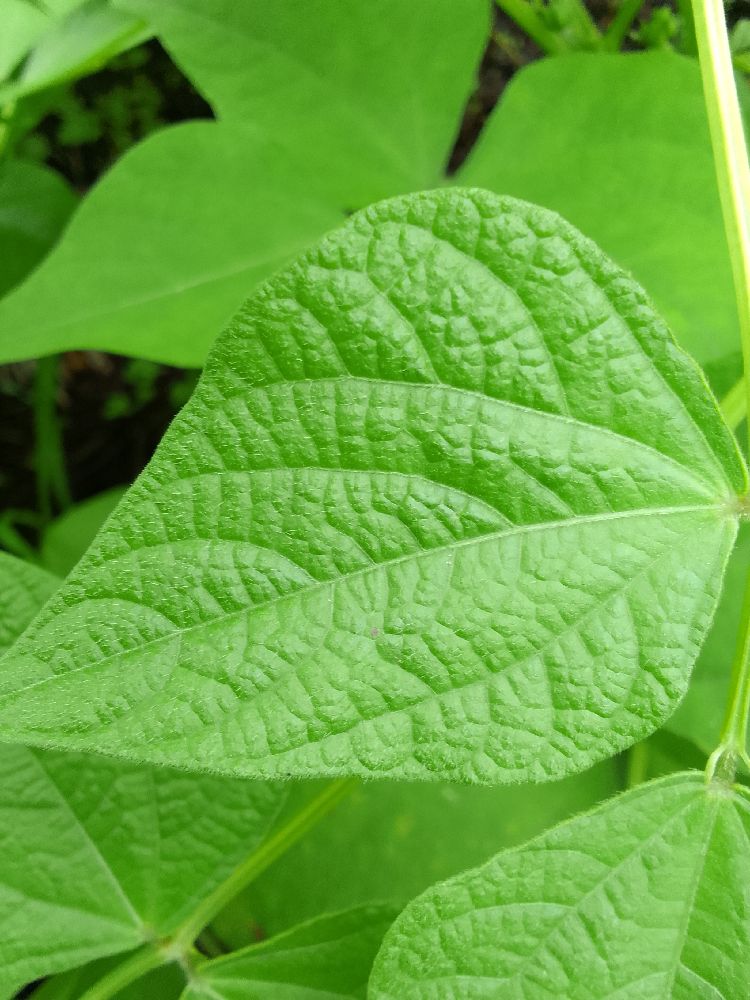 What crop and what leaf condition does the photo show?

maize, healthy
